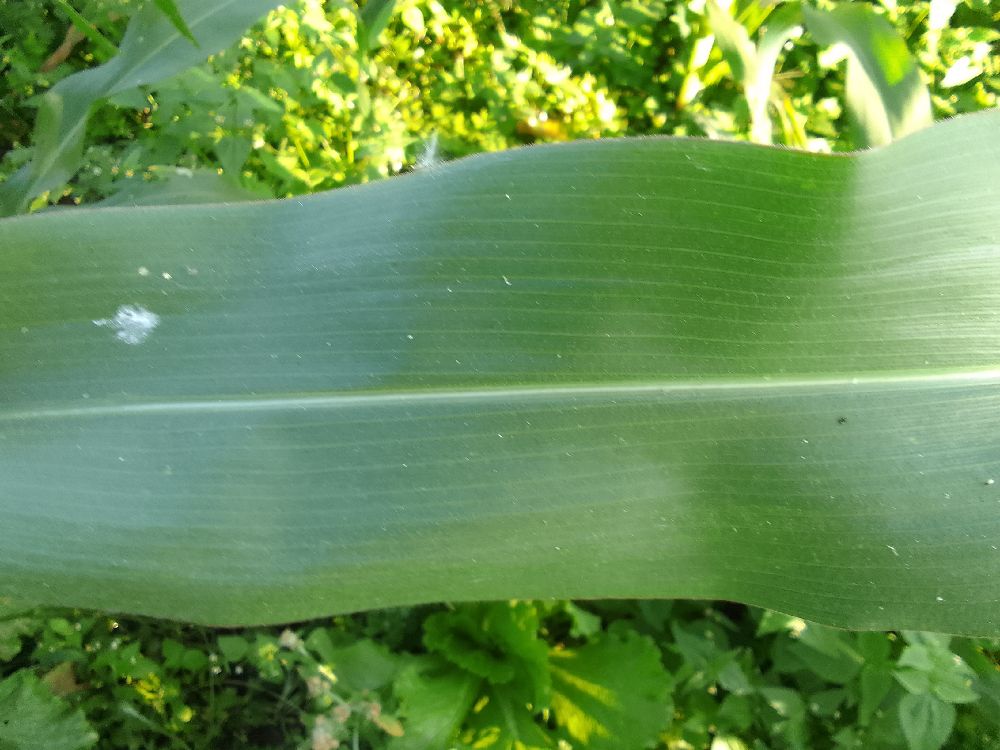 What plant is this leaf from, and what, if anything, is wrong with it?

maize, healthy
